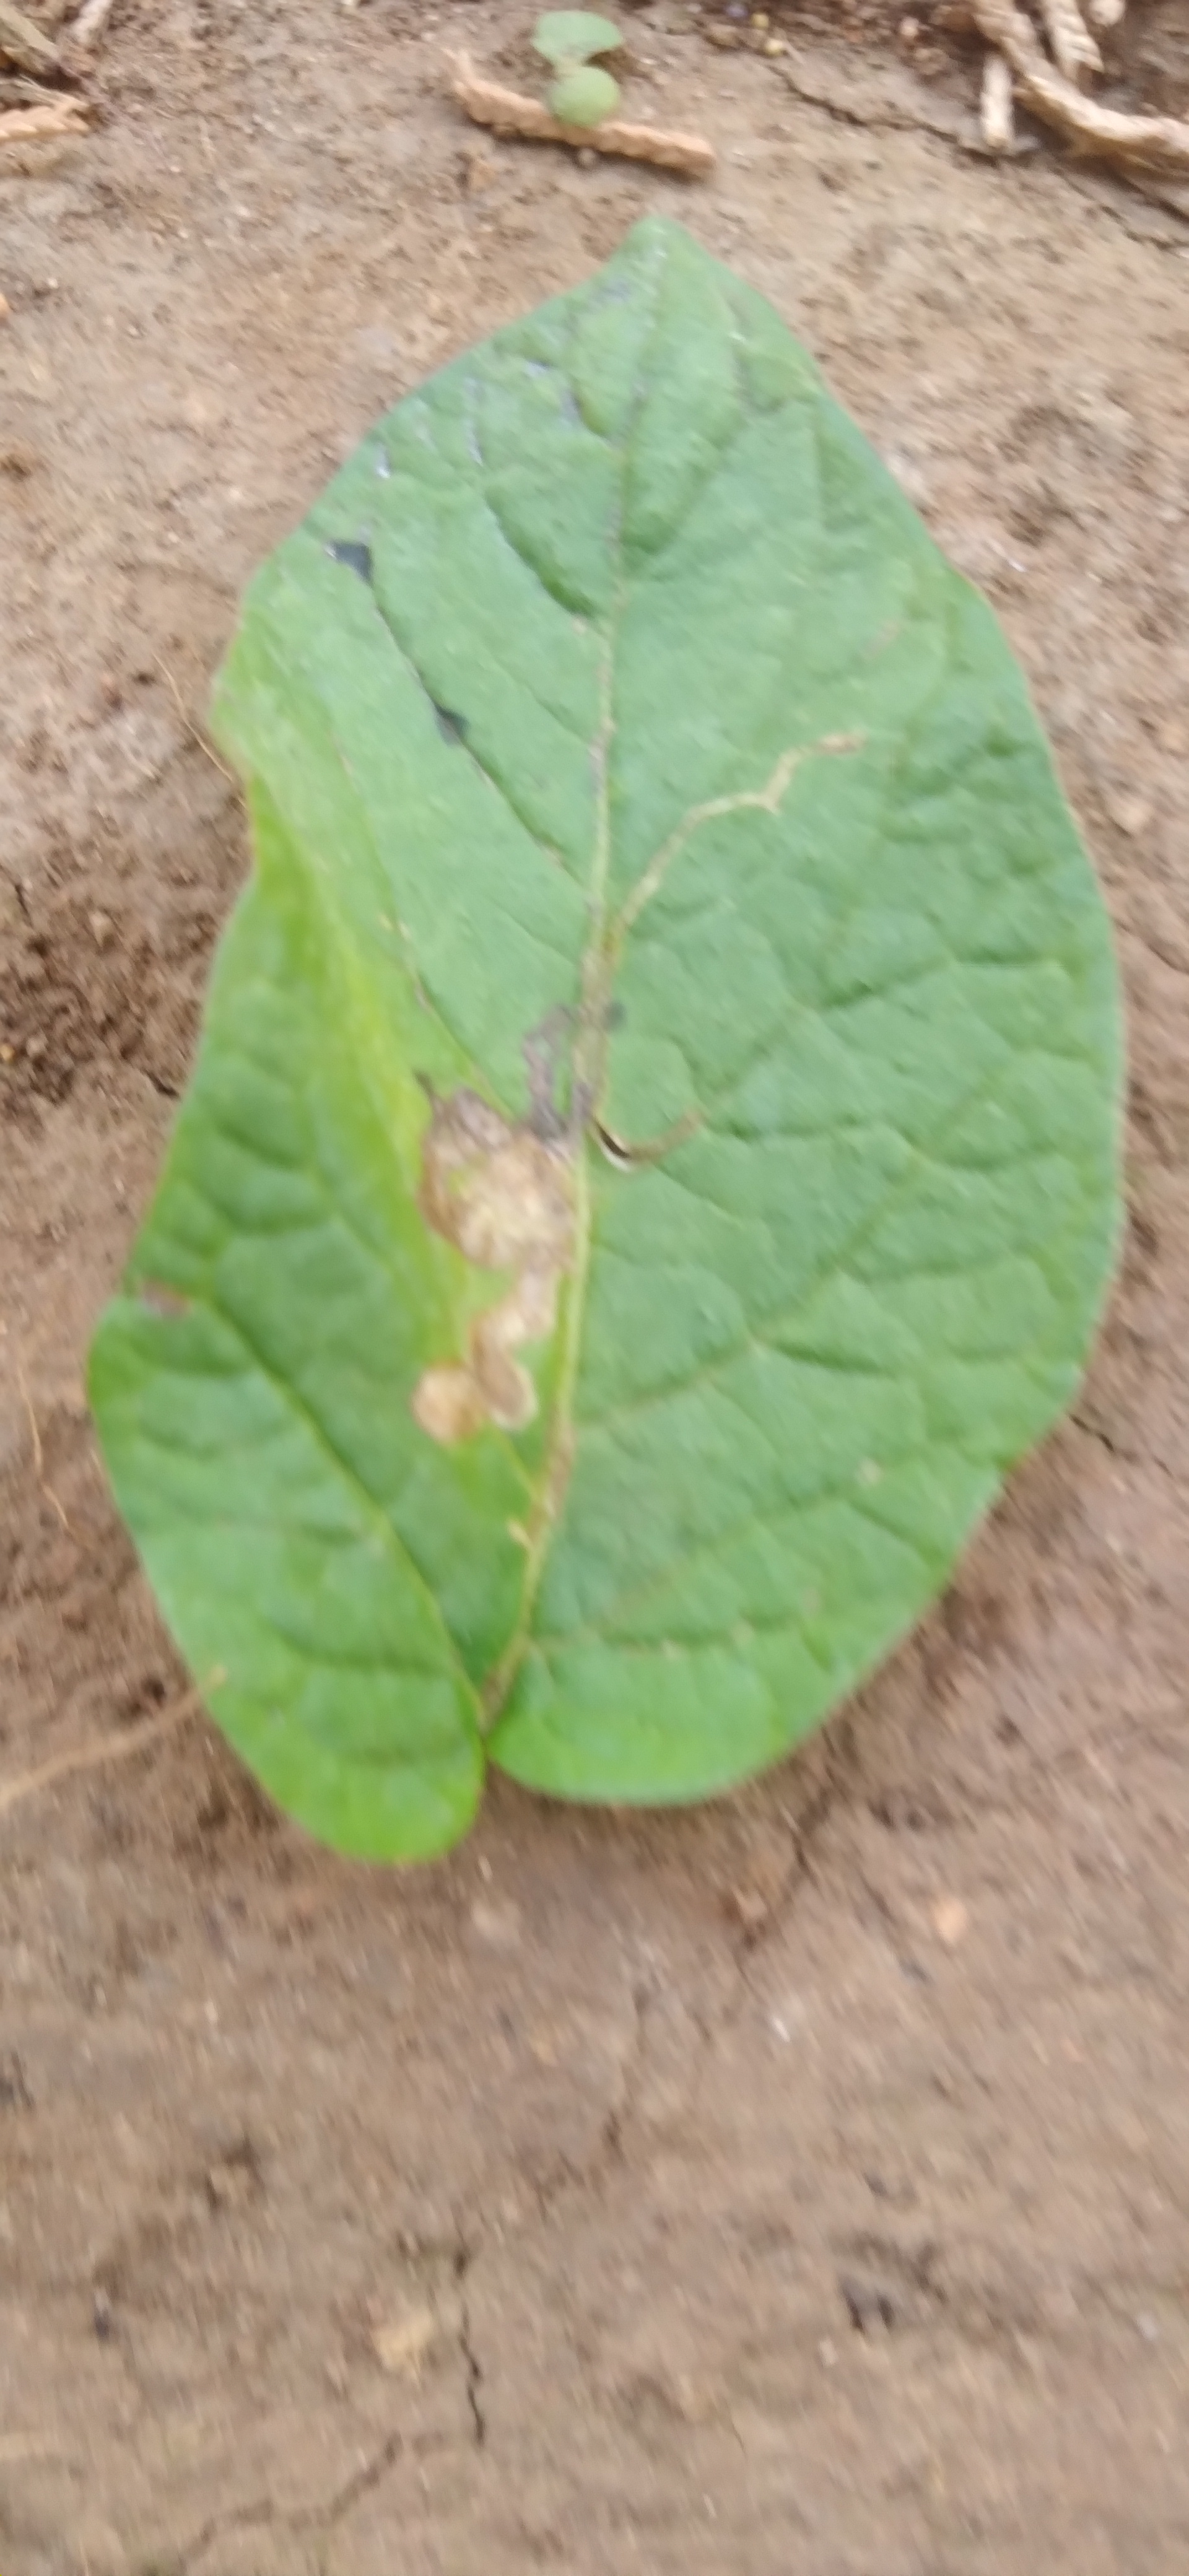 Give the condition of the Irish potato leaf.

early blight
